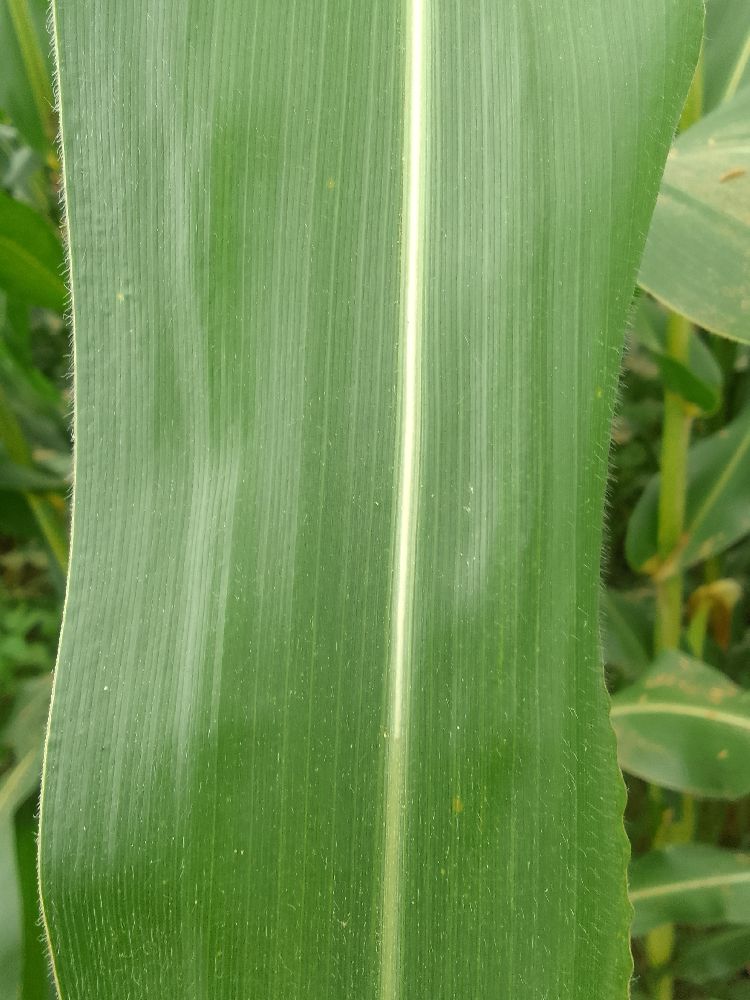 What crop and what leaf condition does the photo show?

maize, healthy
